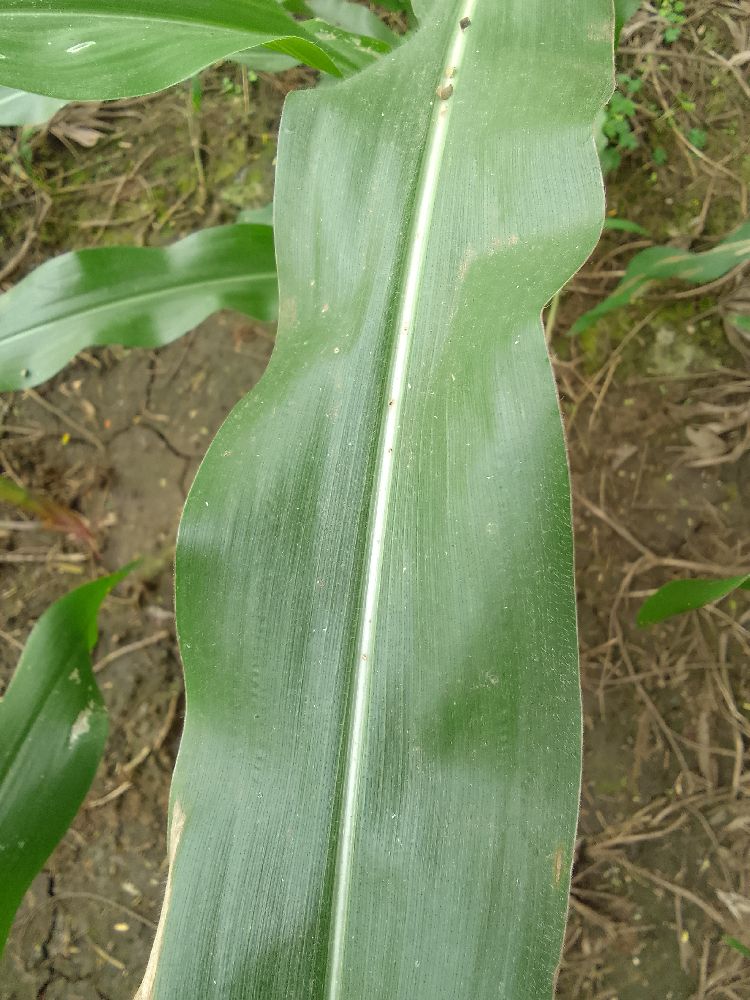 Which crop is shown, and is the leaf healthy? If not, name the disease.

maize, healthy
